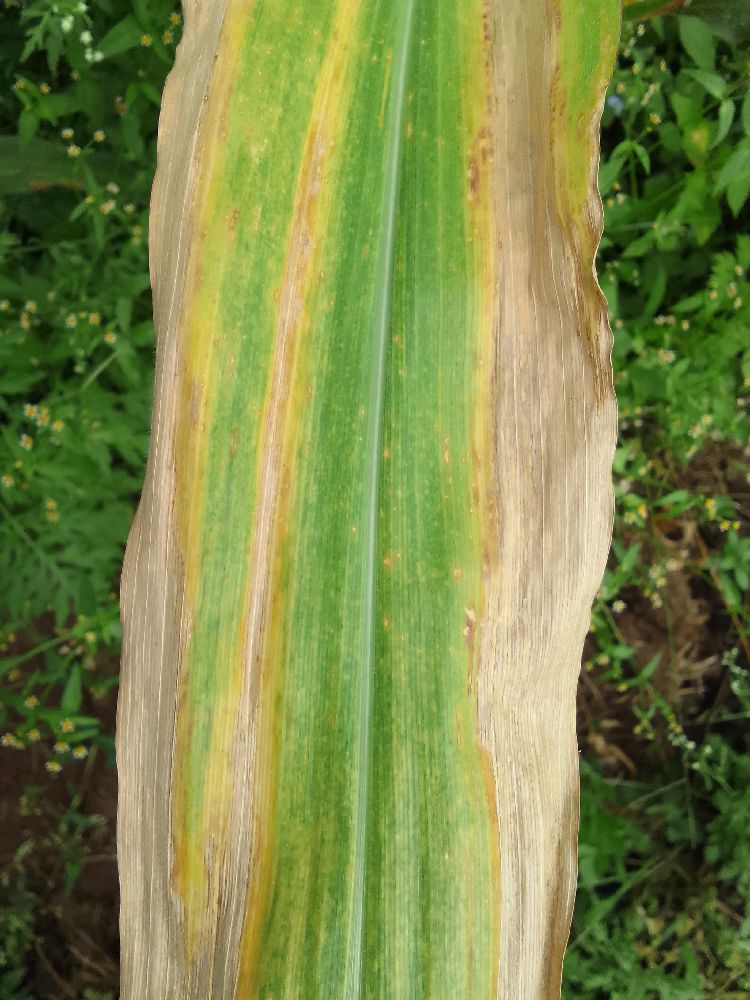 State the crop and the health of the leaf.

maize, maize lethal necrosis
